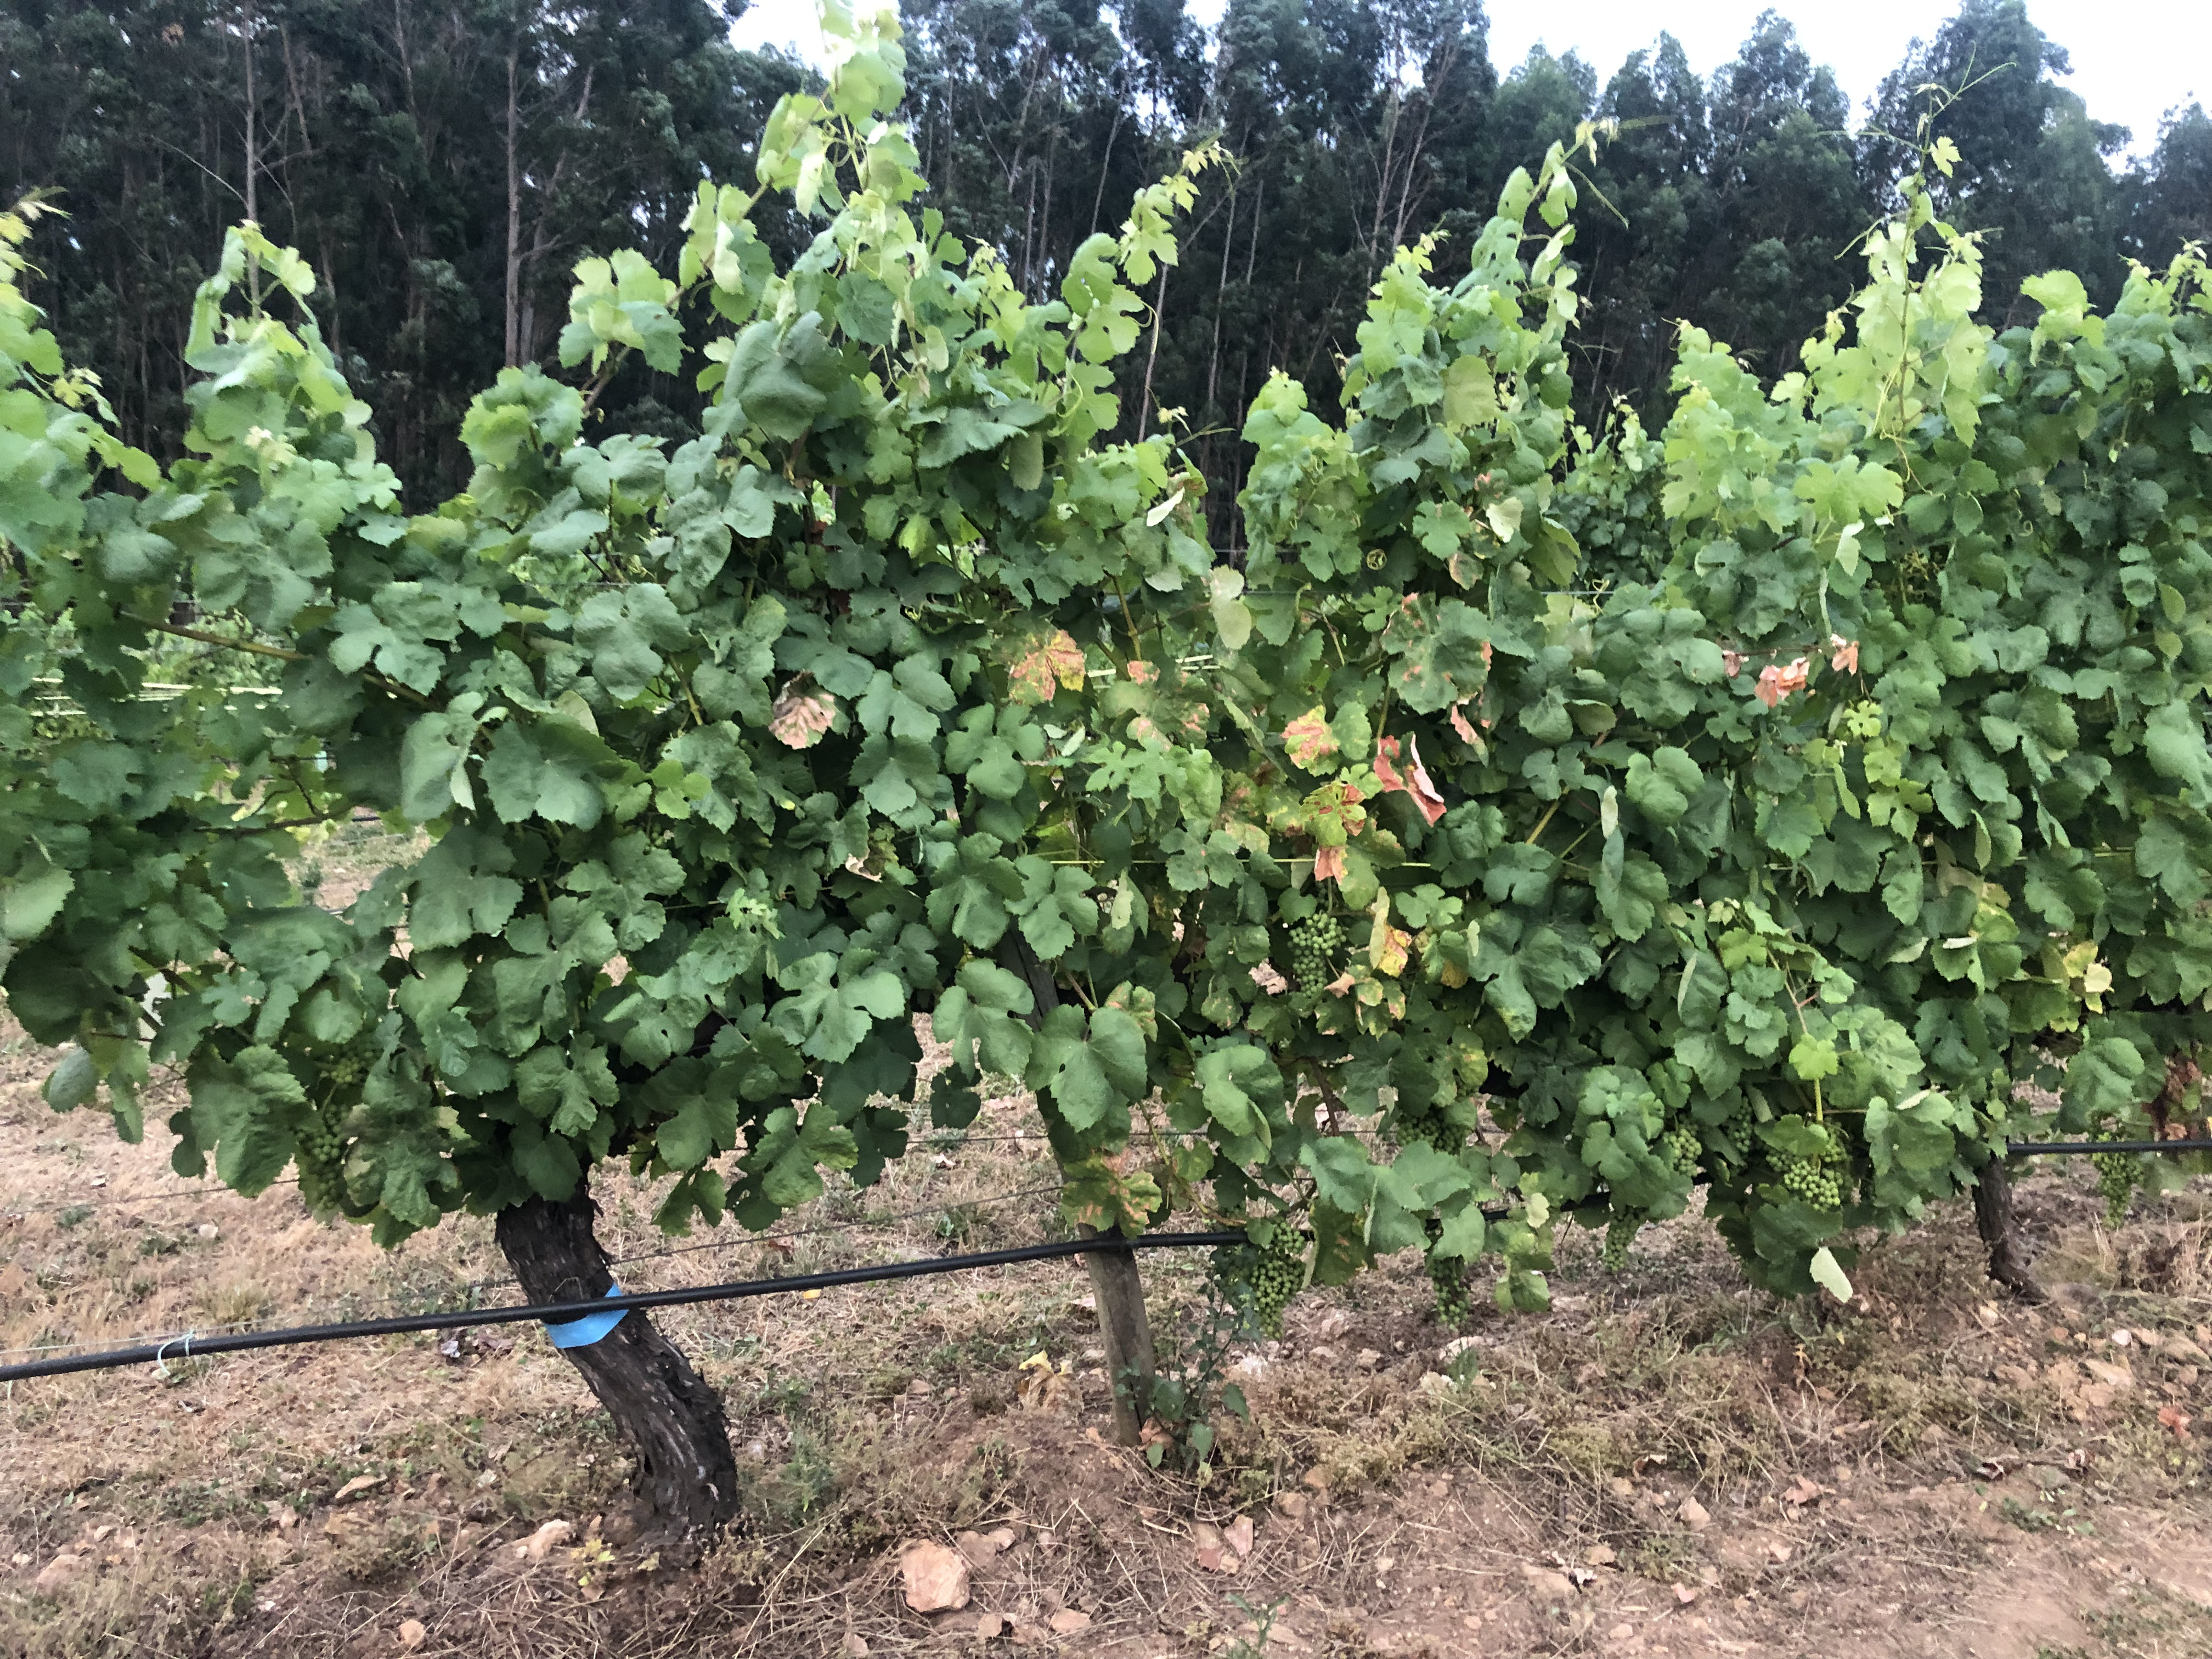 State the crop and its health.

grapevine, affected by esca disease
